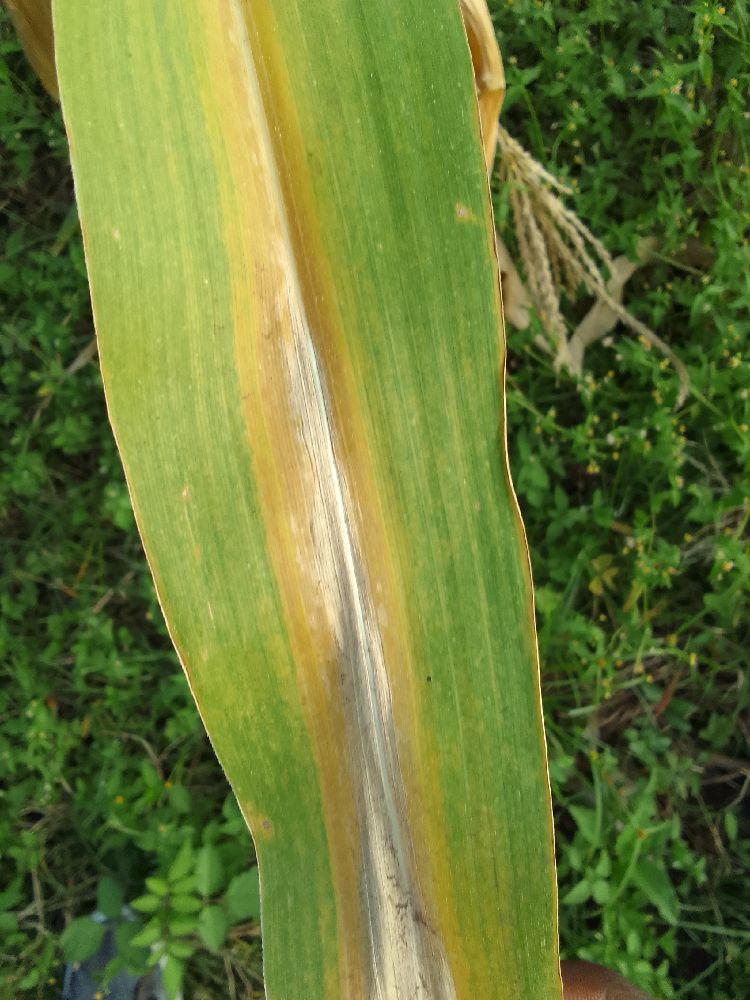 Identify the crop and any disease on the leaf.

maize, maize lethal necrosis
